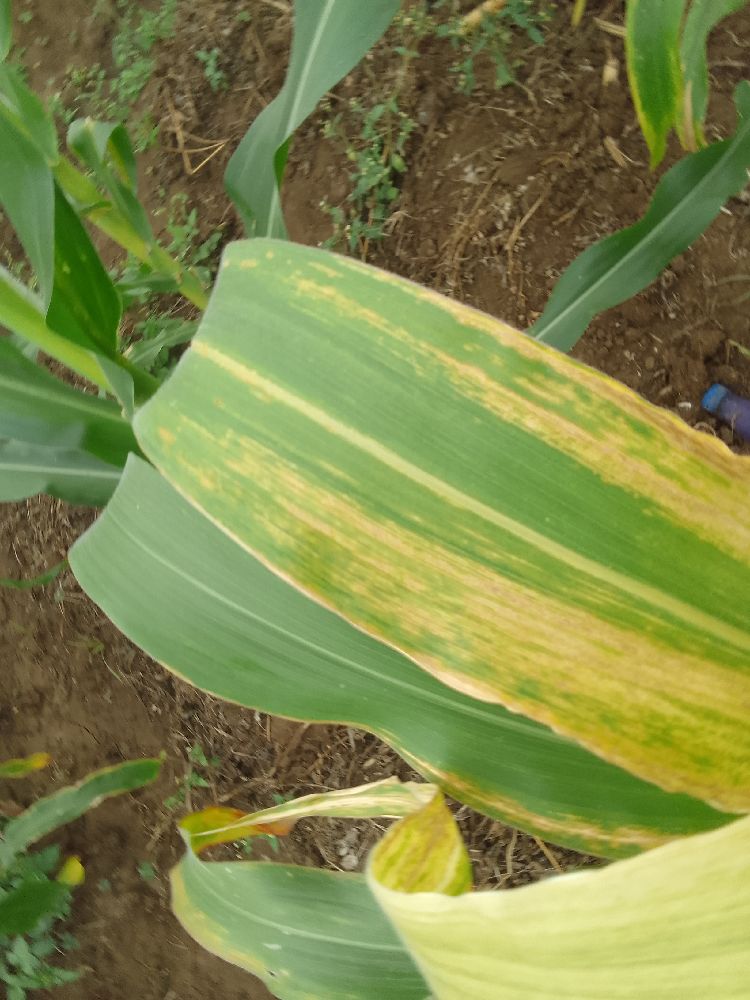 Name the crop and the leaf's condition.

maize, maize lethal necrosis
